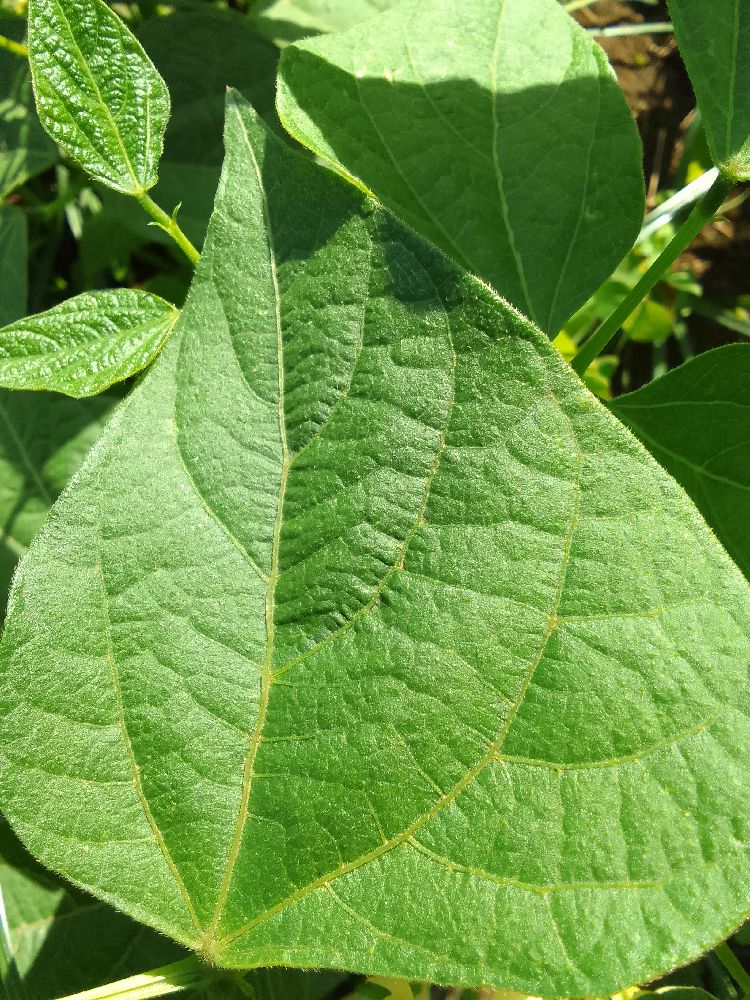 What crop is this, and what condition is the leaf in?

common bean, healthy
